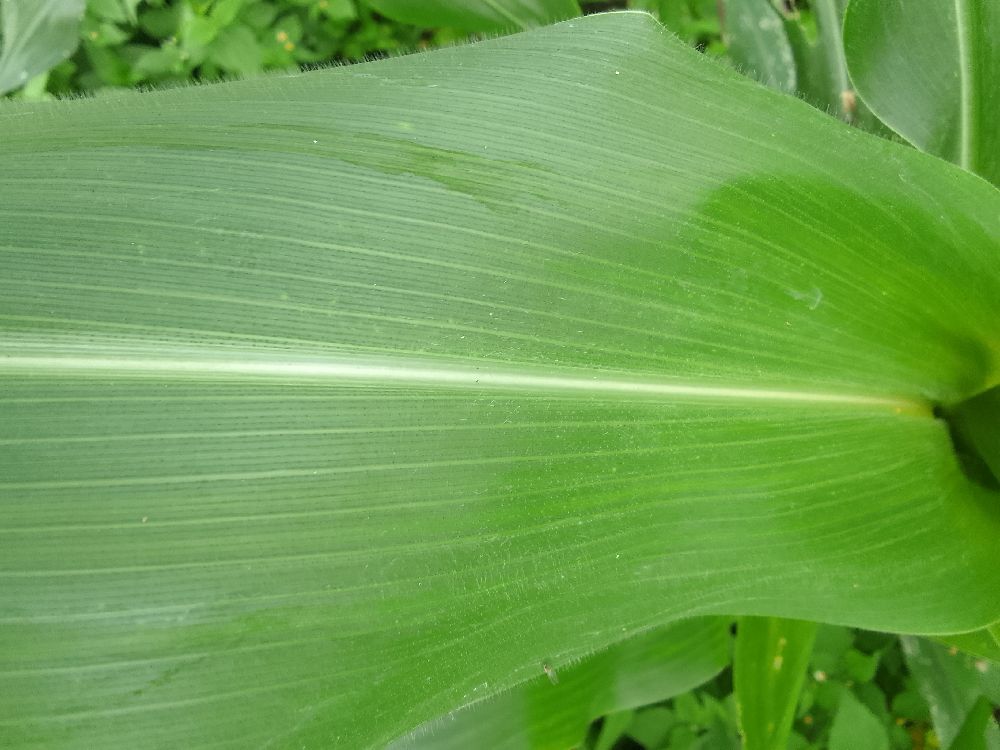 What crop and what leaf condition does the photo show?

maize, healthy
